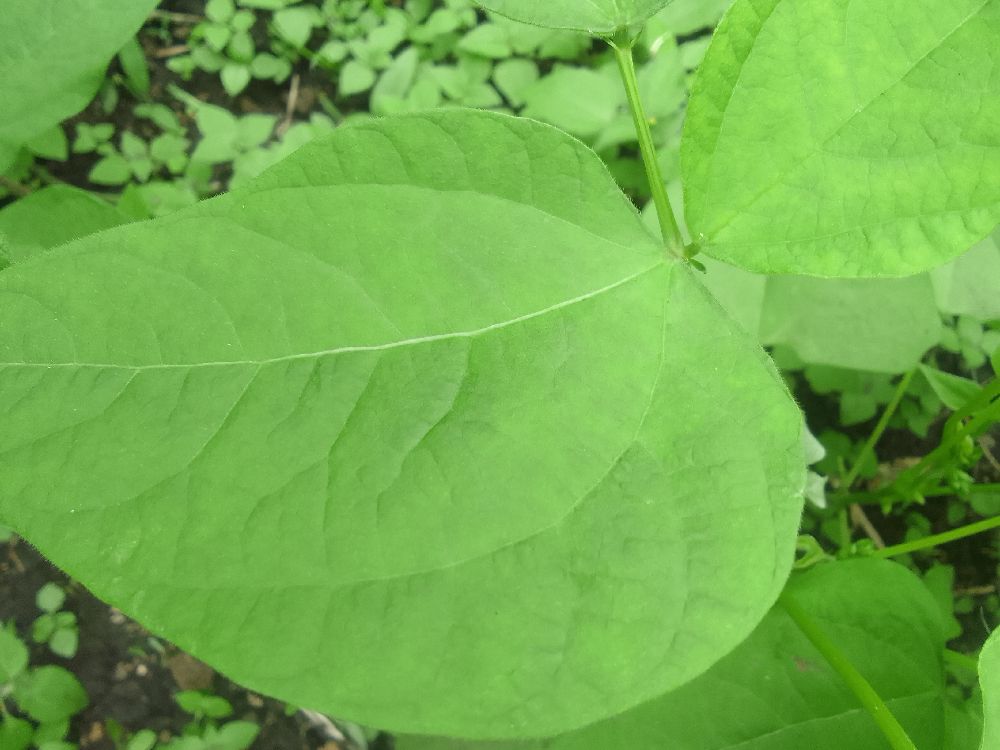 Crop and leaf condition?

common bean, healthy
